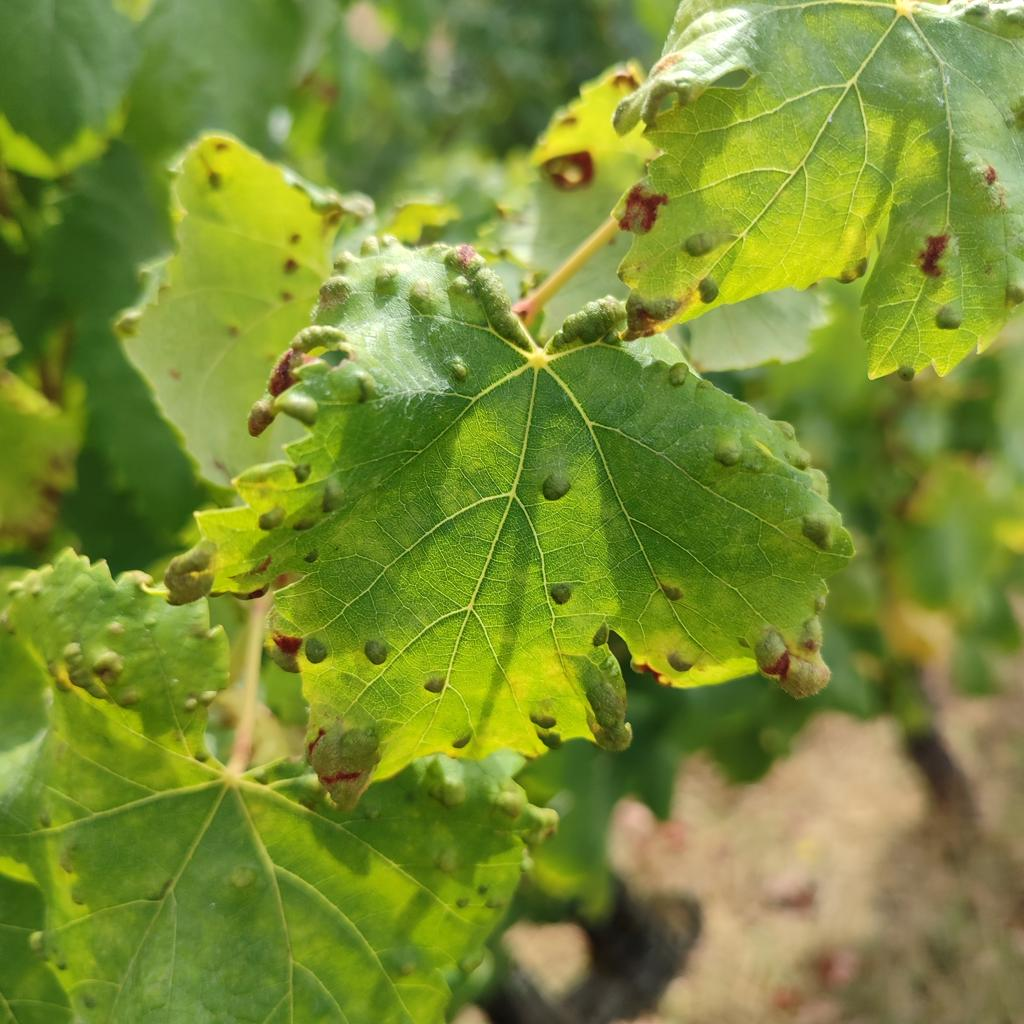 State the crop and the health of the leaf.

grapevine, erineum mite
